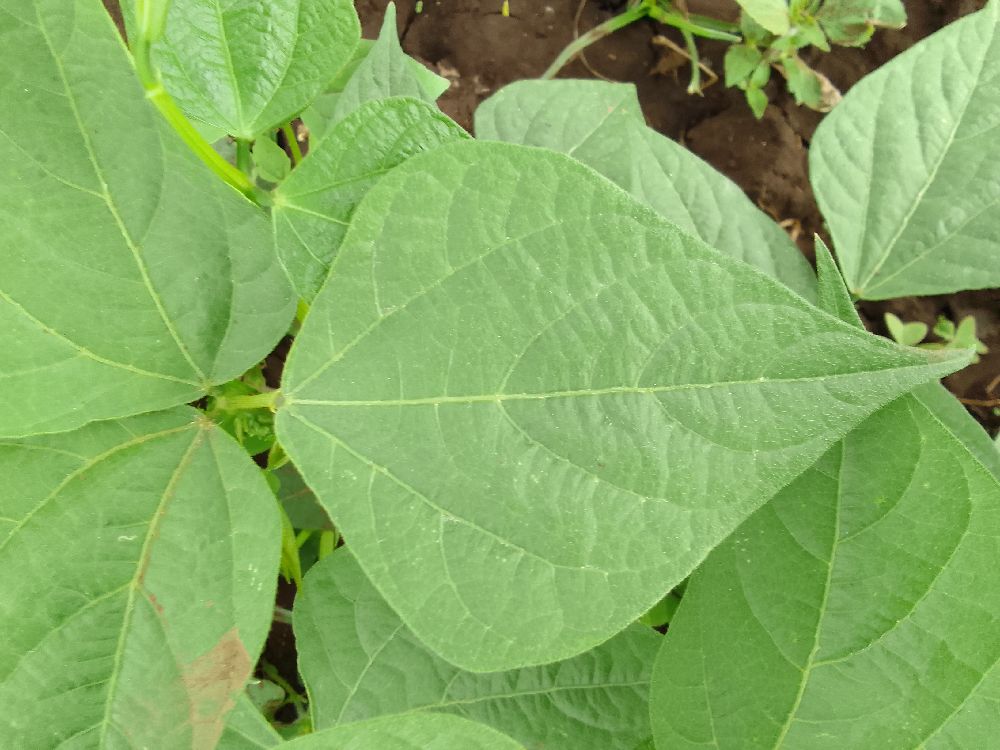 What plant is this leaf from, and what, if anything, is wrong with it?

common bean, healthy
